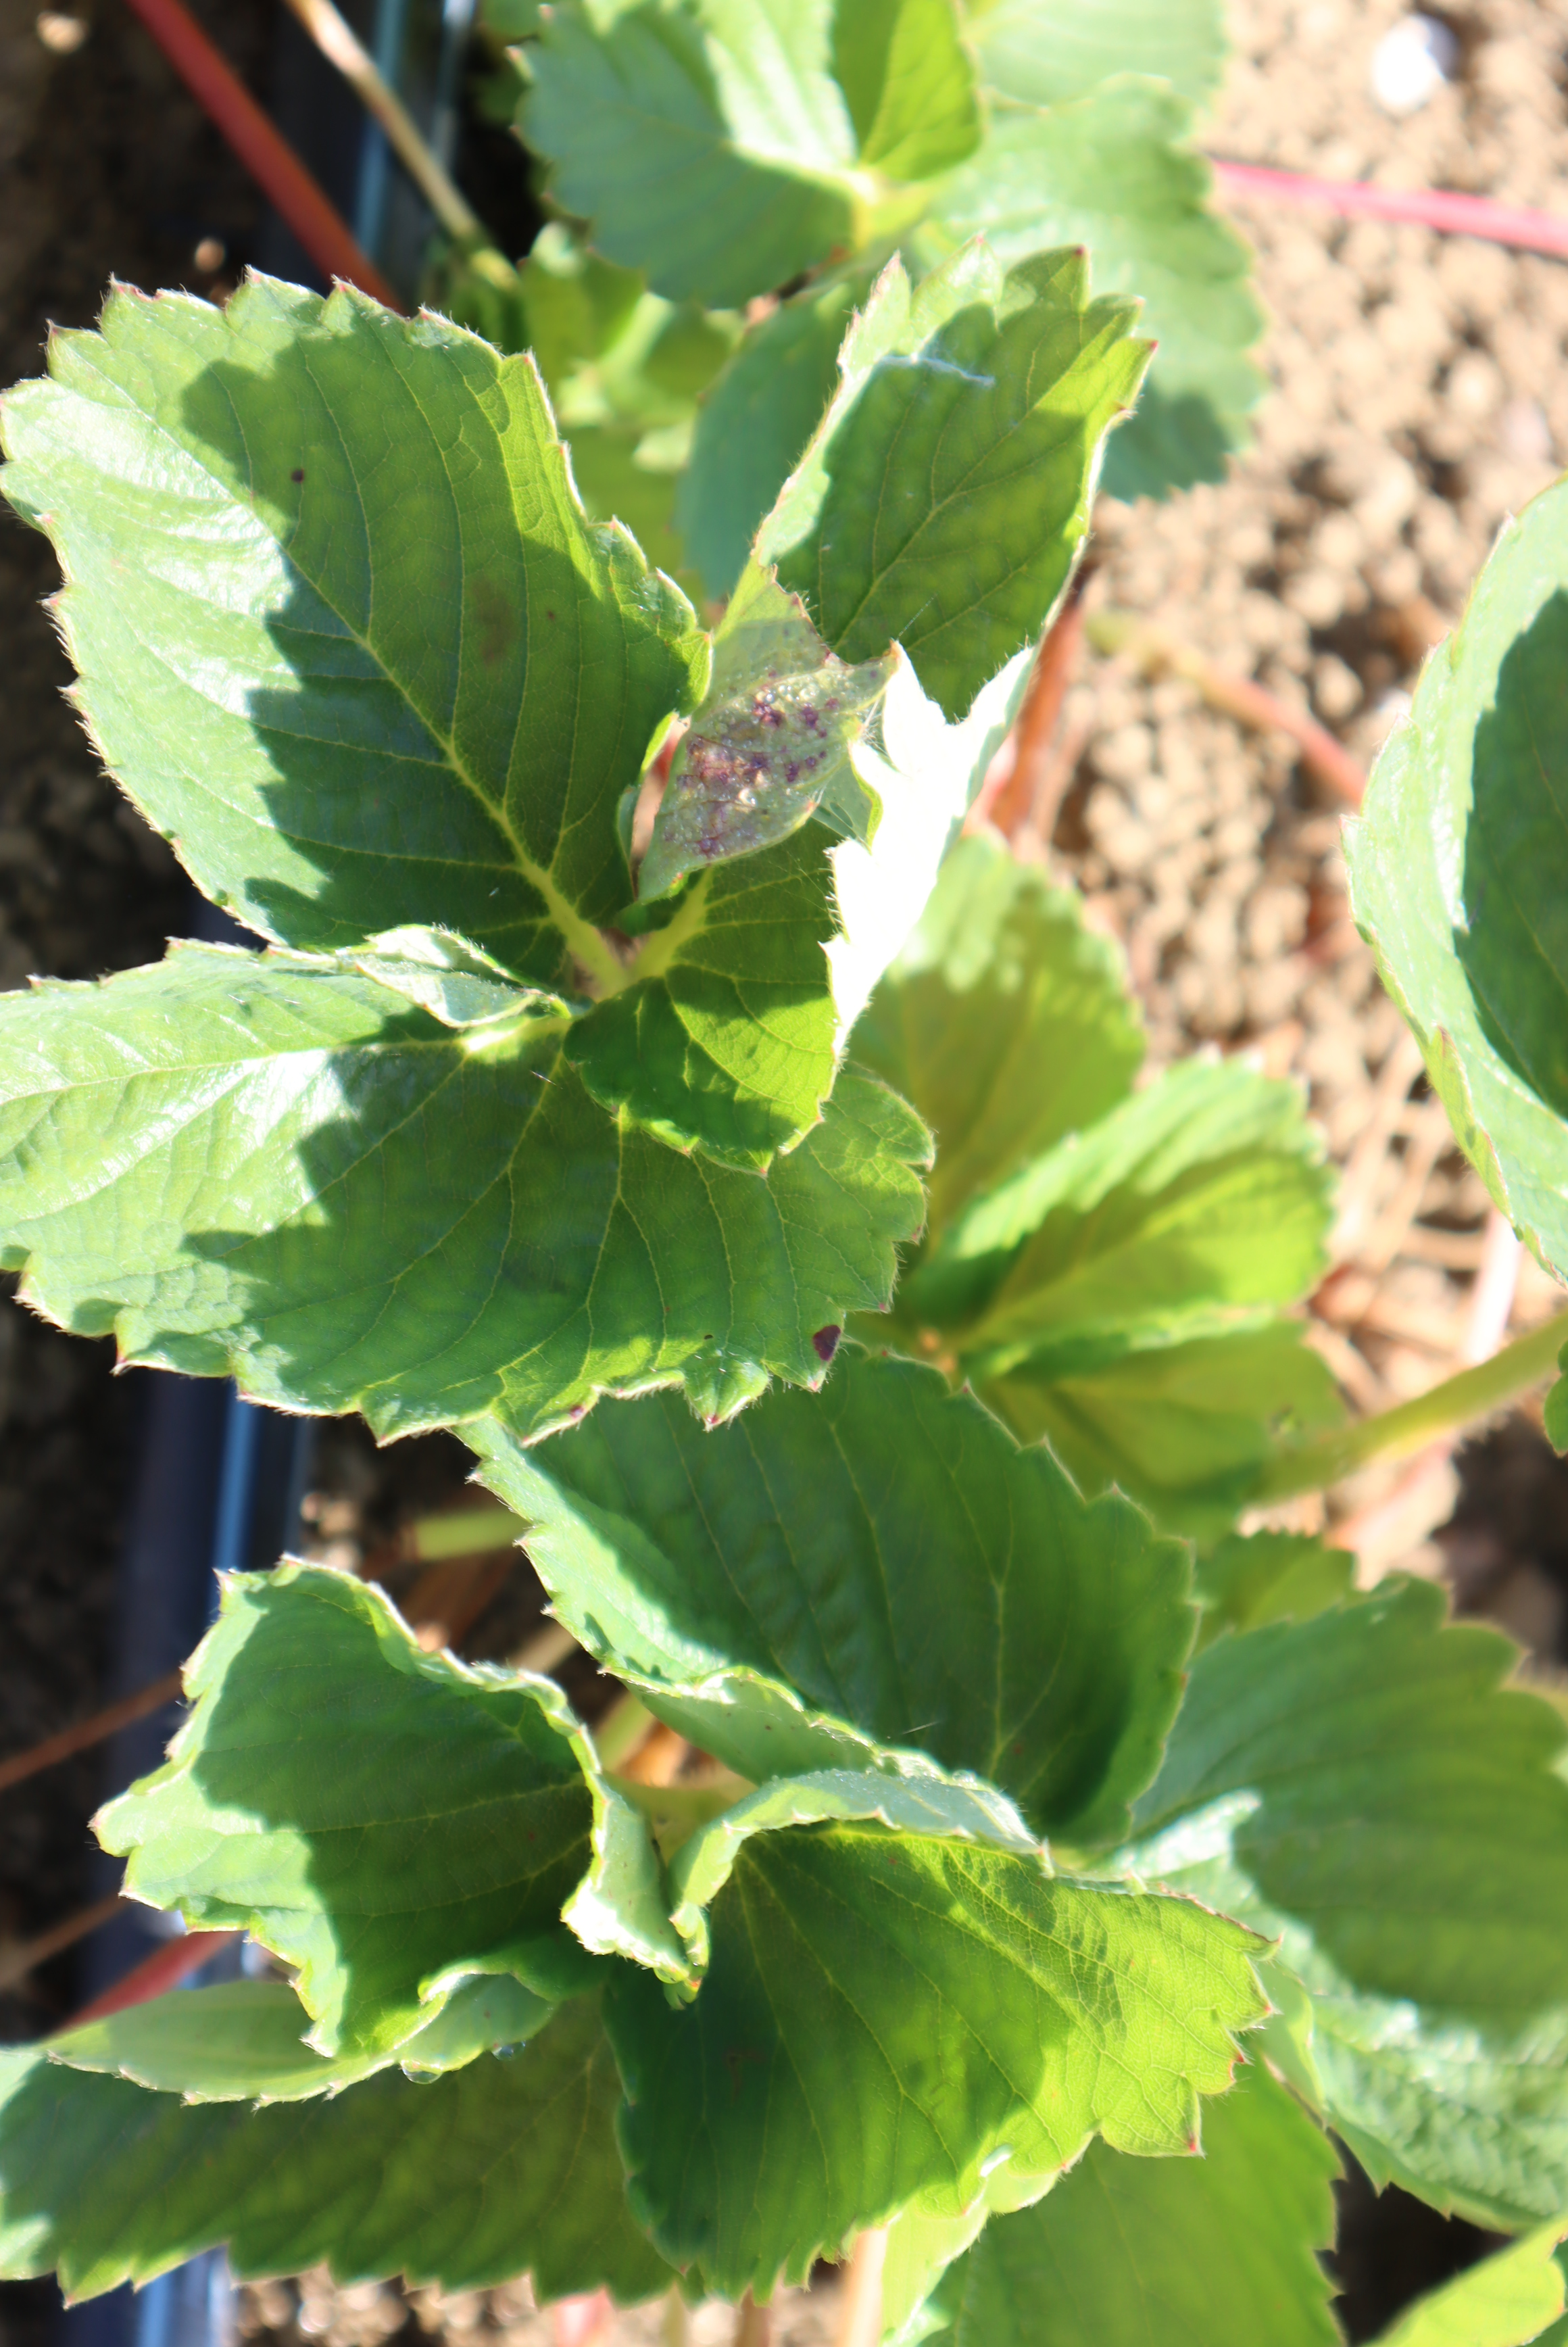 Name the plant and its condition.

strawberry, powdery mildew
